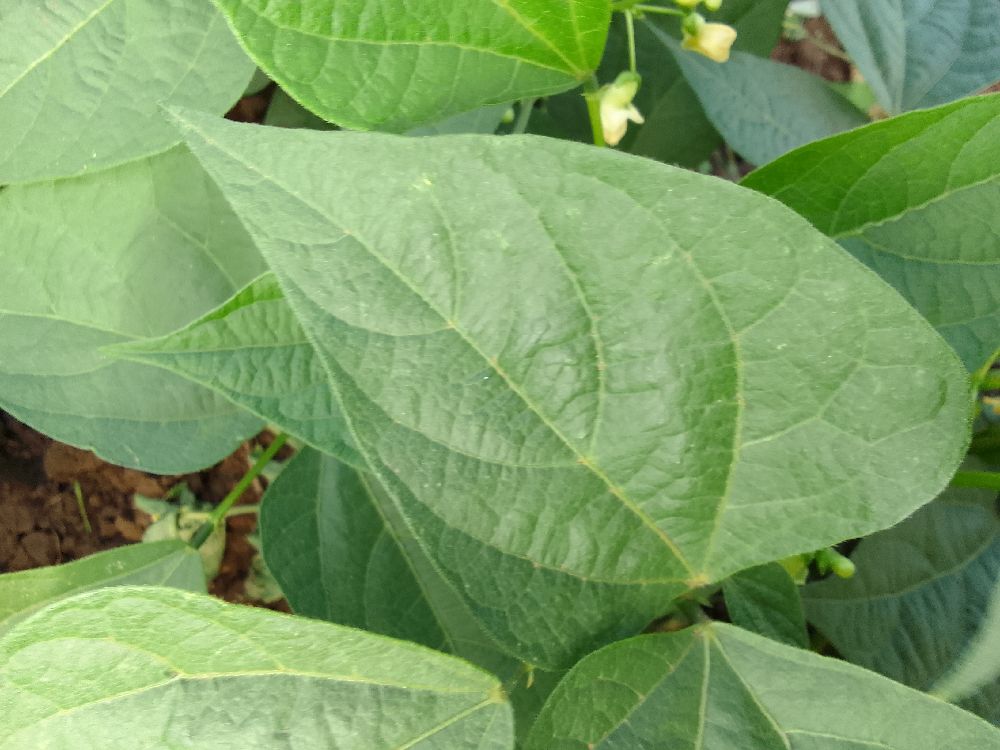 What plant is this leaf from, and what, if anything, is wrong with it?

common bean, healthy
